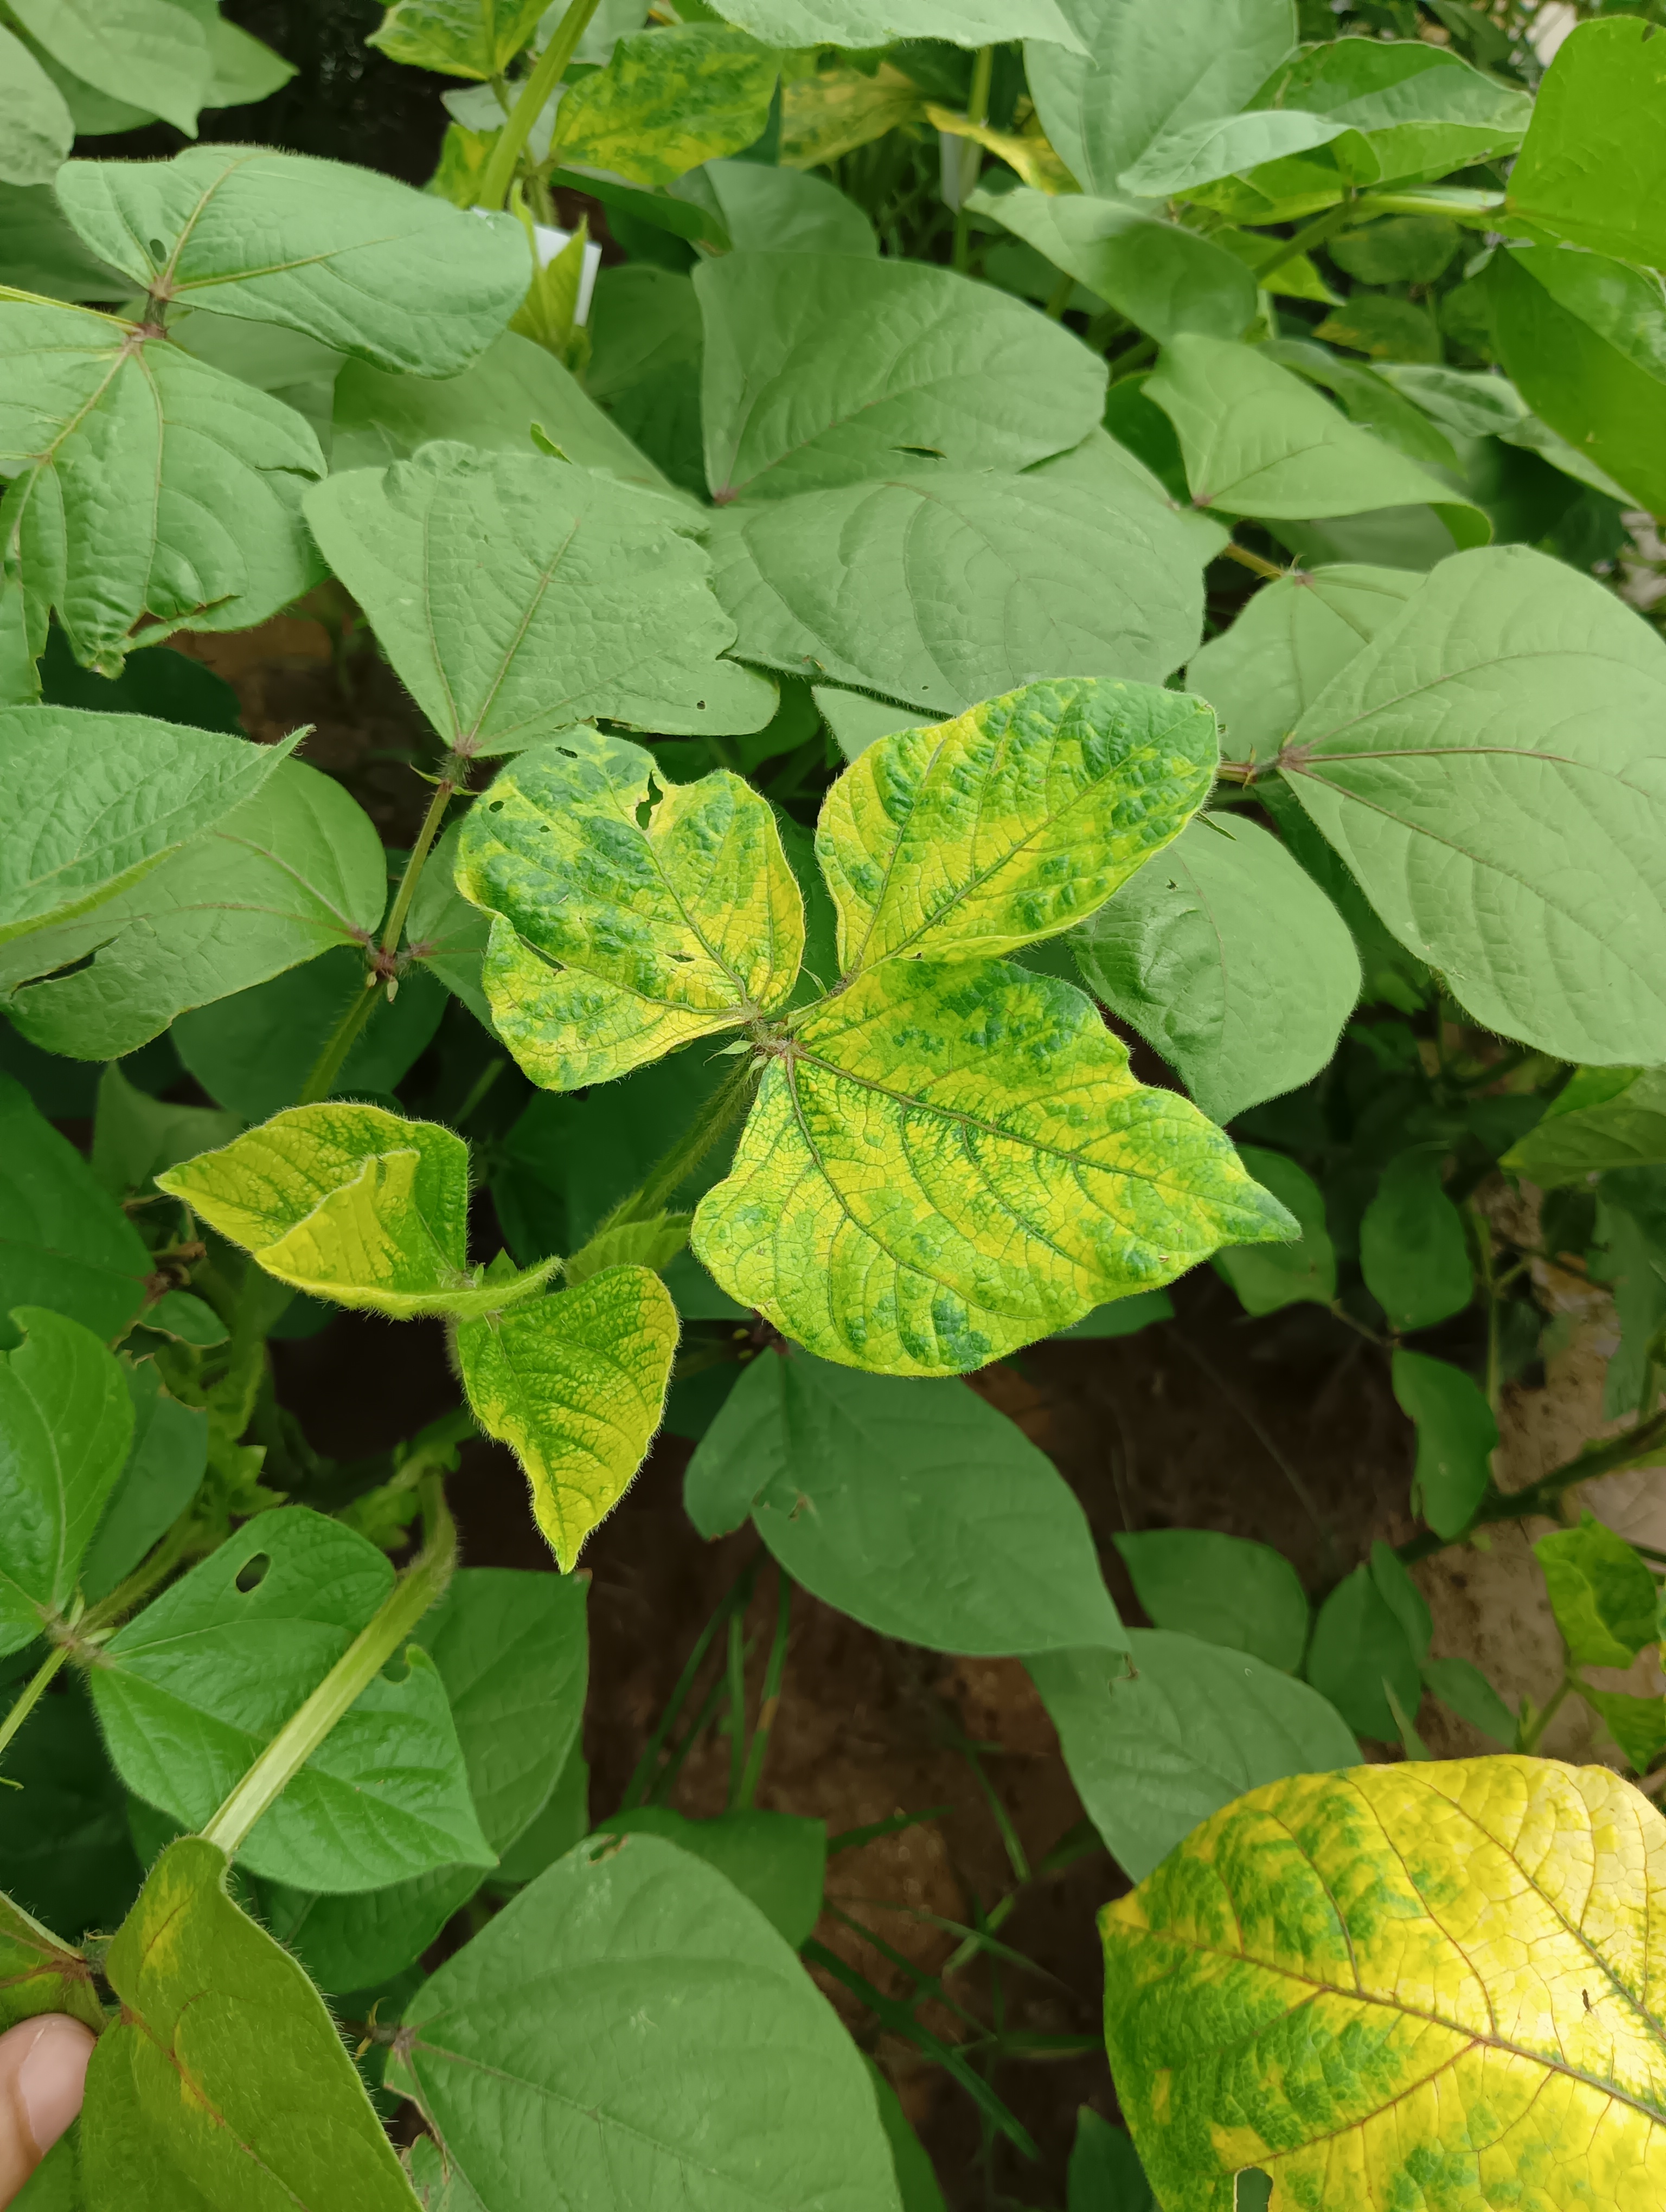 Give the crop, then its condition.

mungbean, yellow mosaic
